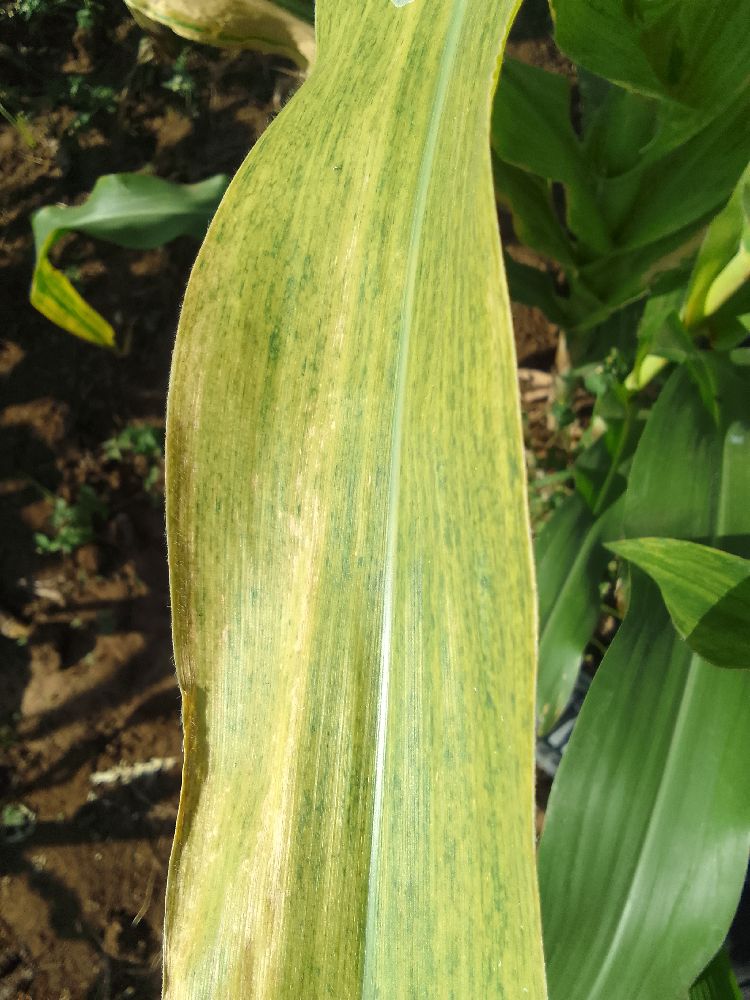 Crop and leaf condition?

maize, maize lethal necrosis
